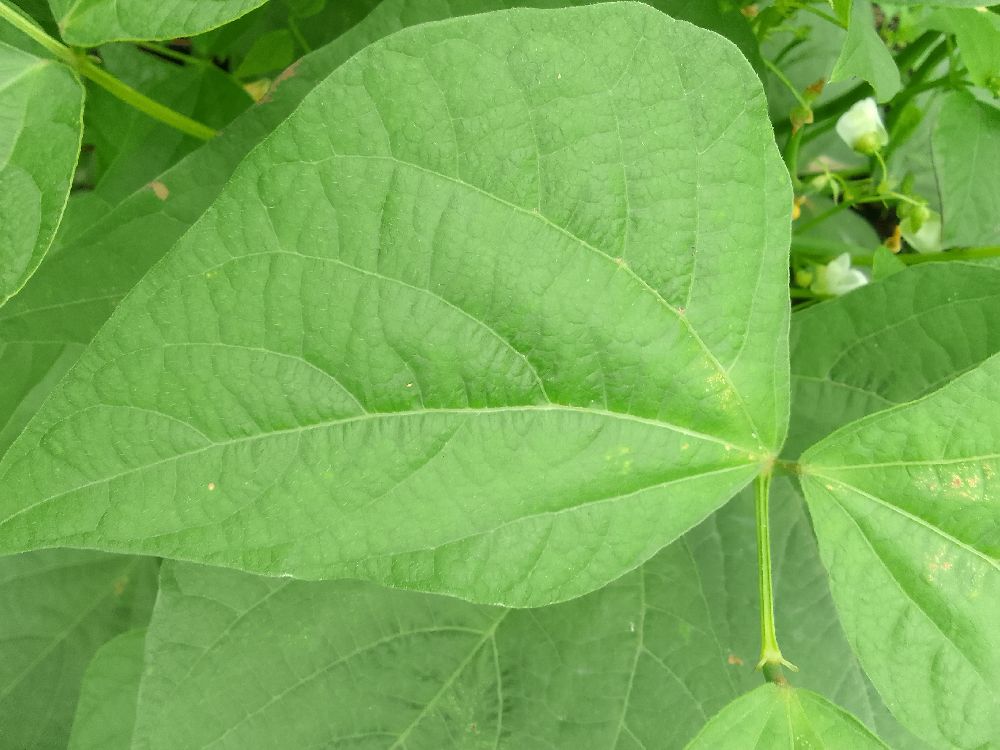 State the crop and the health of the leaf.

common bean, healthy
